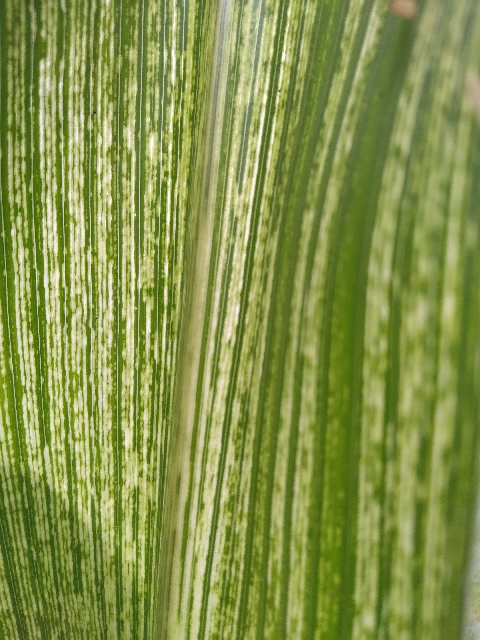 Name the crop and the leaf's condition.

maize, maize streak virus
